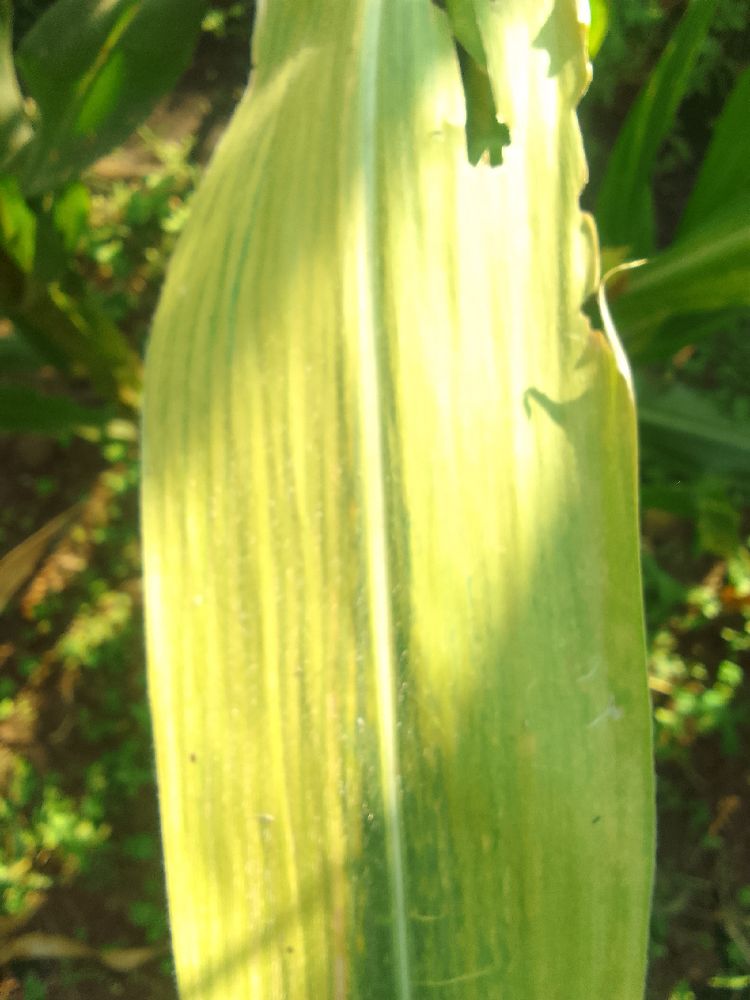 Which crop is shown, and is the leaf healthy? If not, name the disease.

maize, maize lethal necrosis
